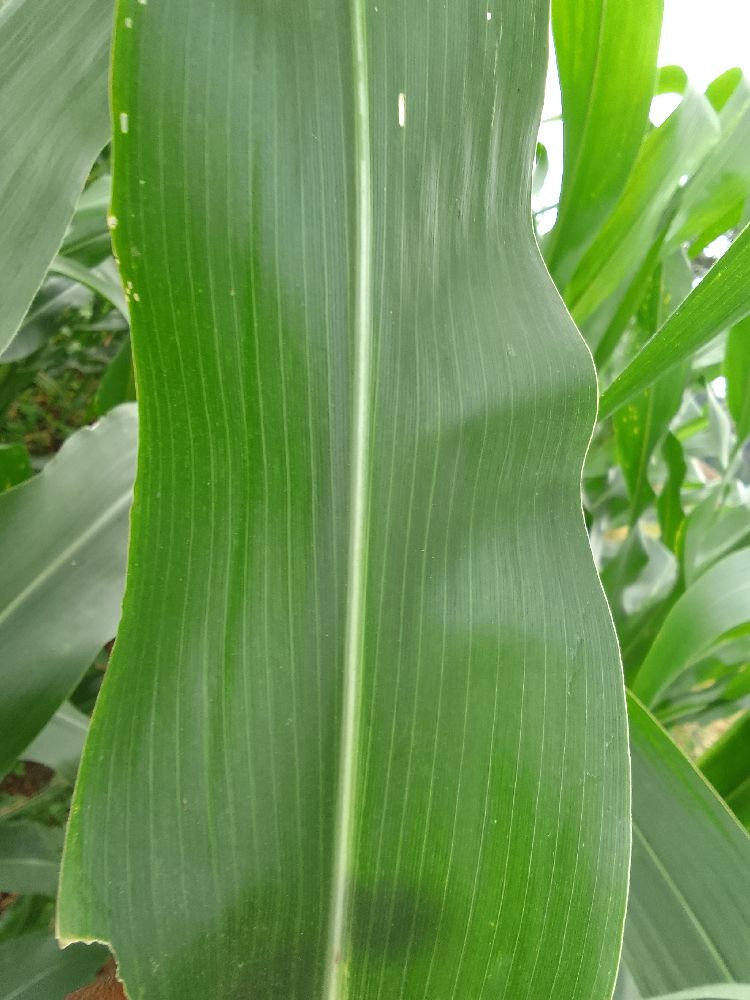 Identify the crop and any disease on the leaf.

maize, healthy
